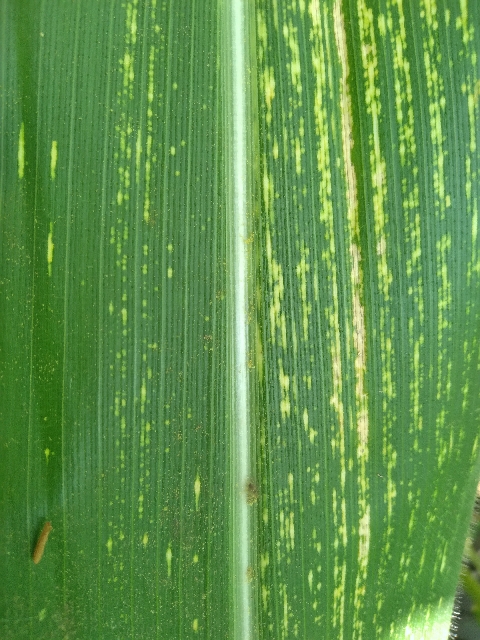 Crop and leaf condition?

maize, maize streak virus
